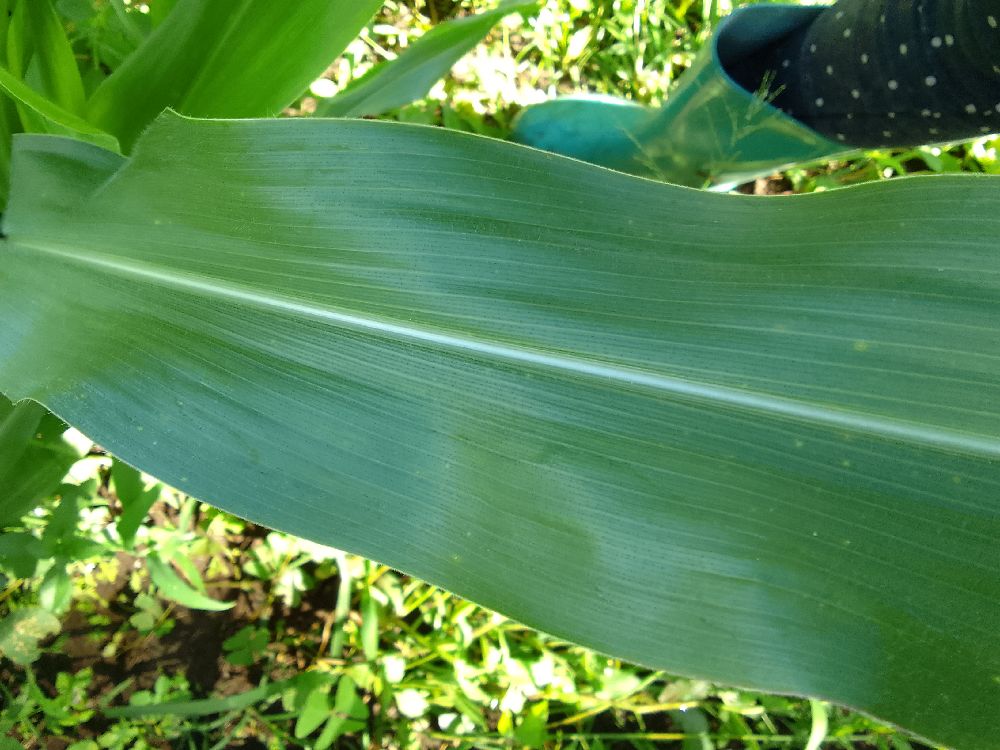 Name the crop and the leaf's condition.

maize, healthy
